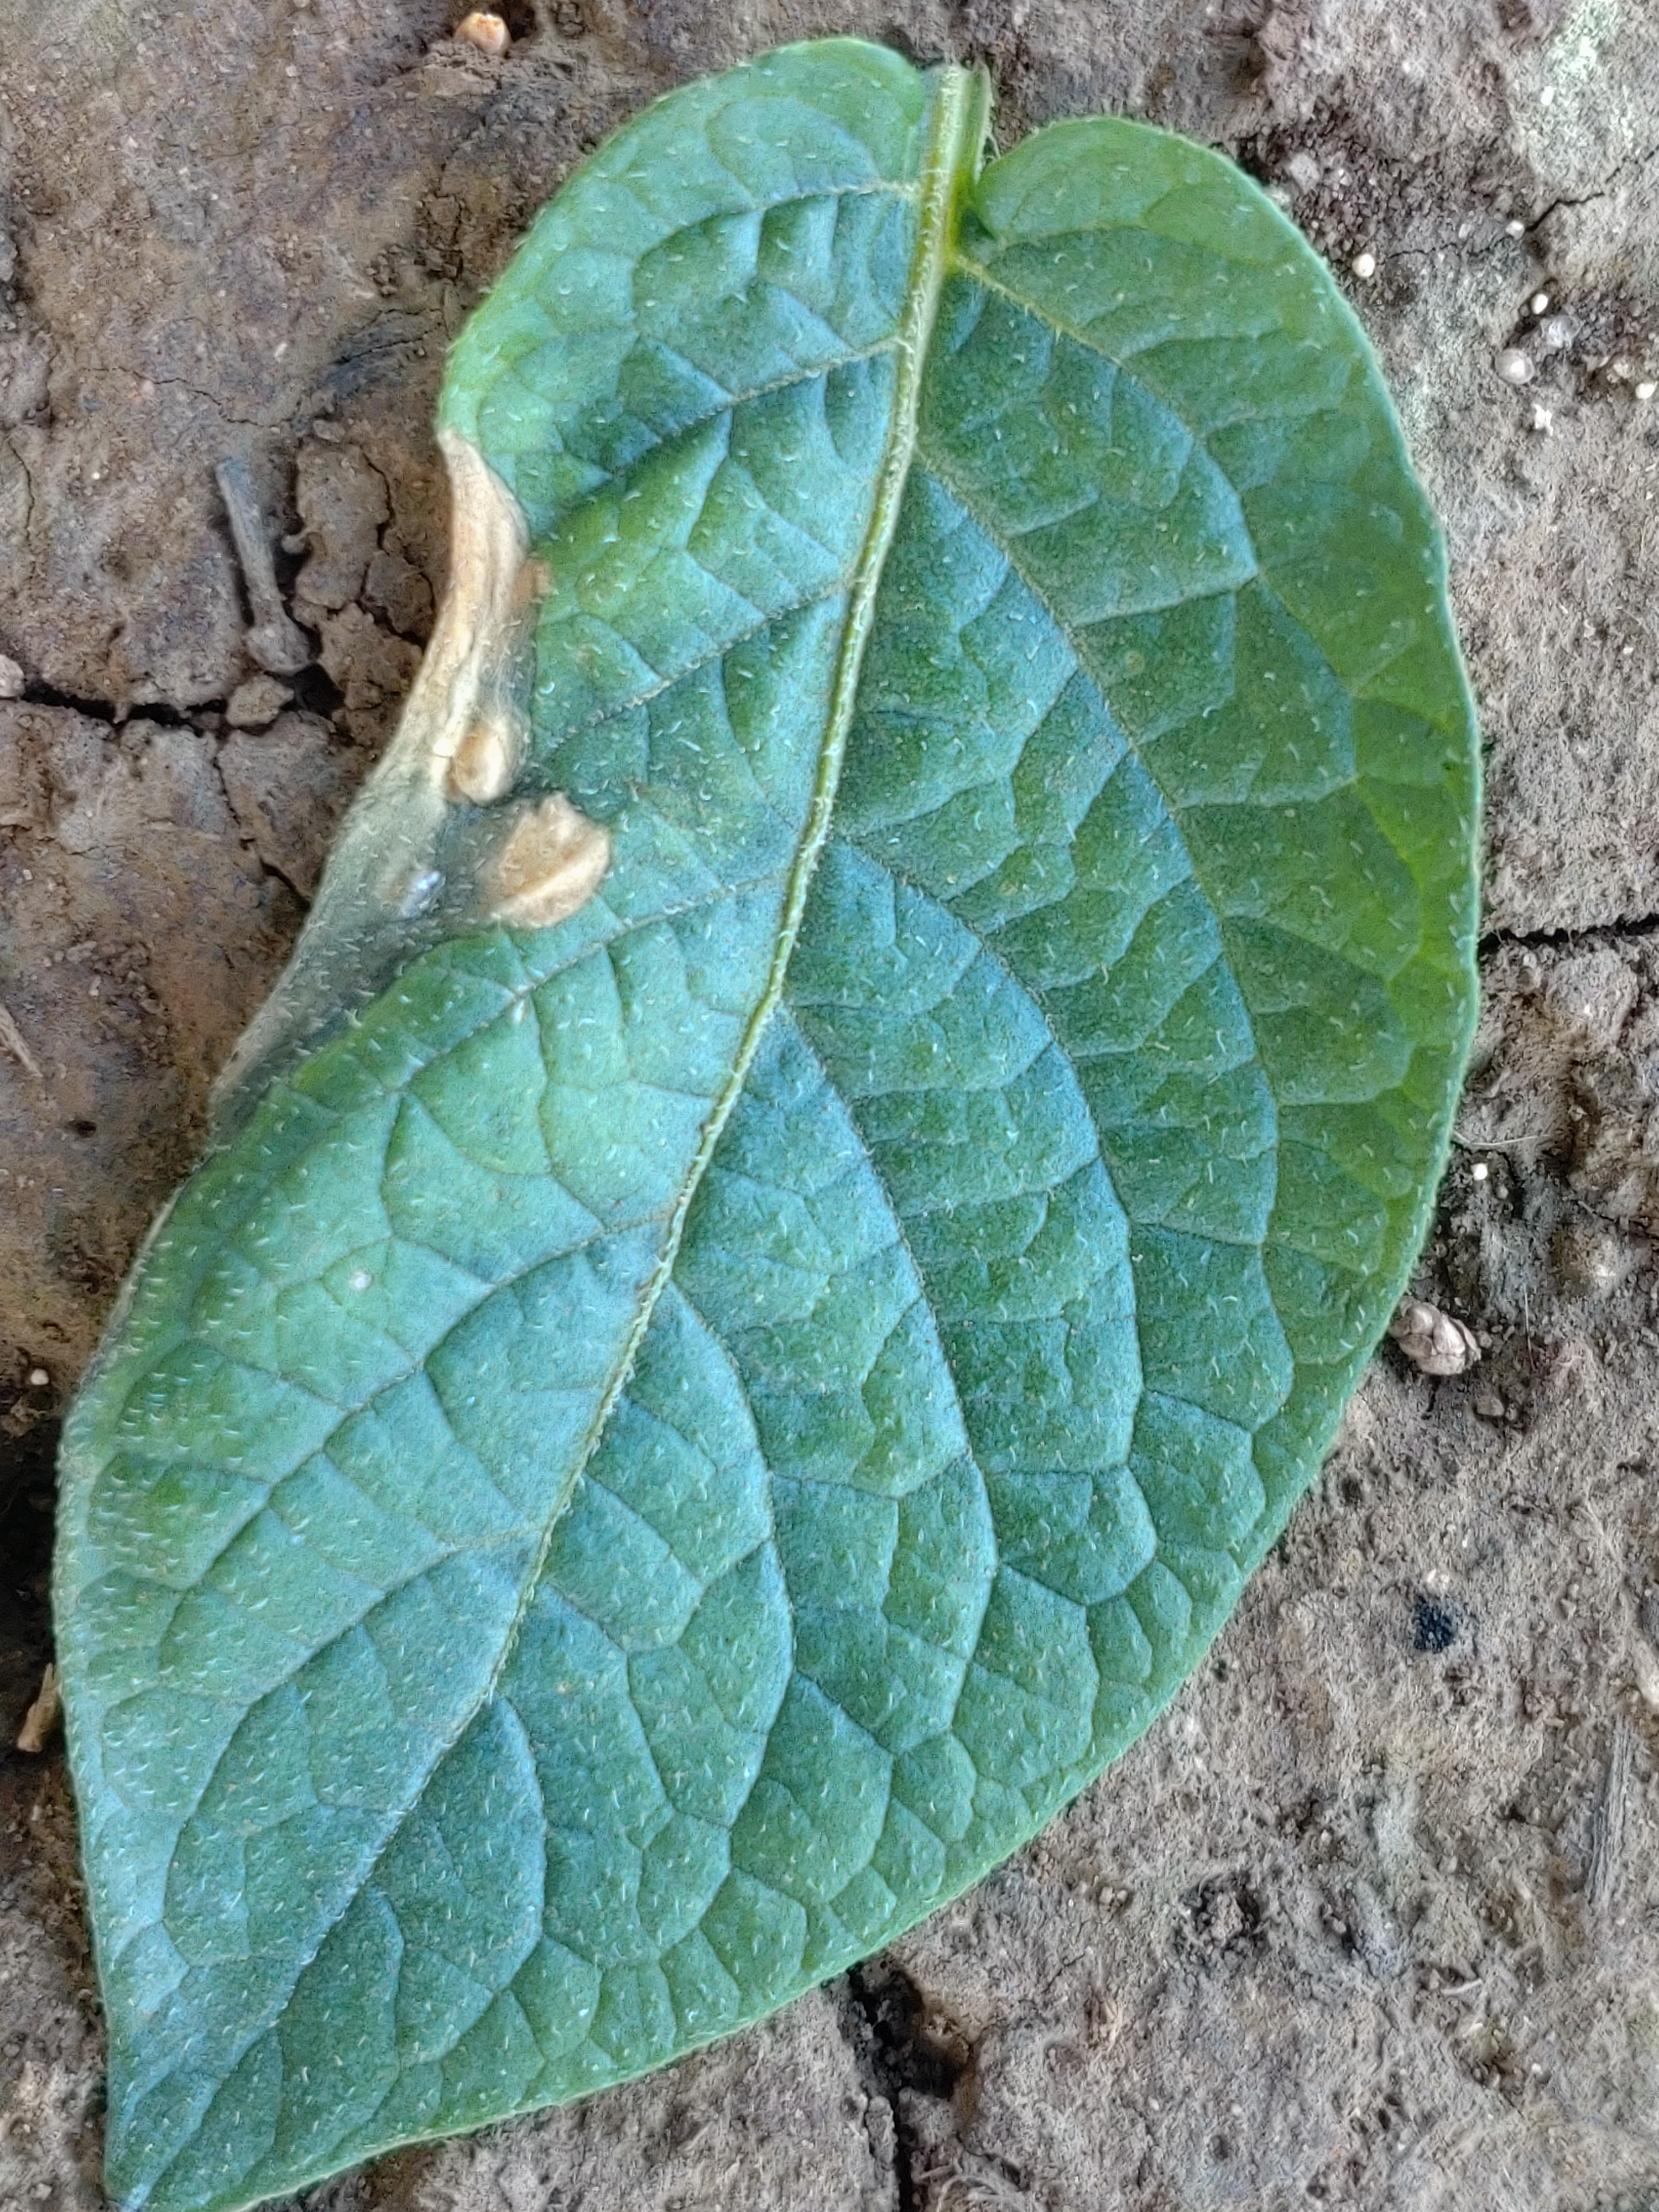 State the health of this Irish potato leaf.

early blight
